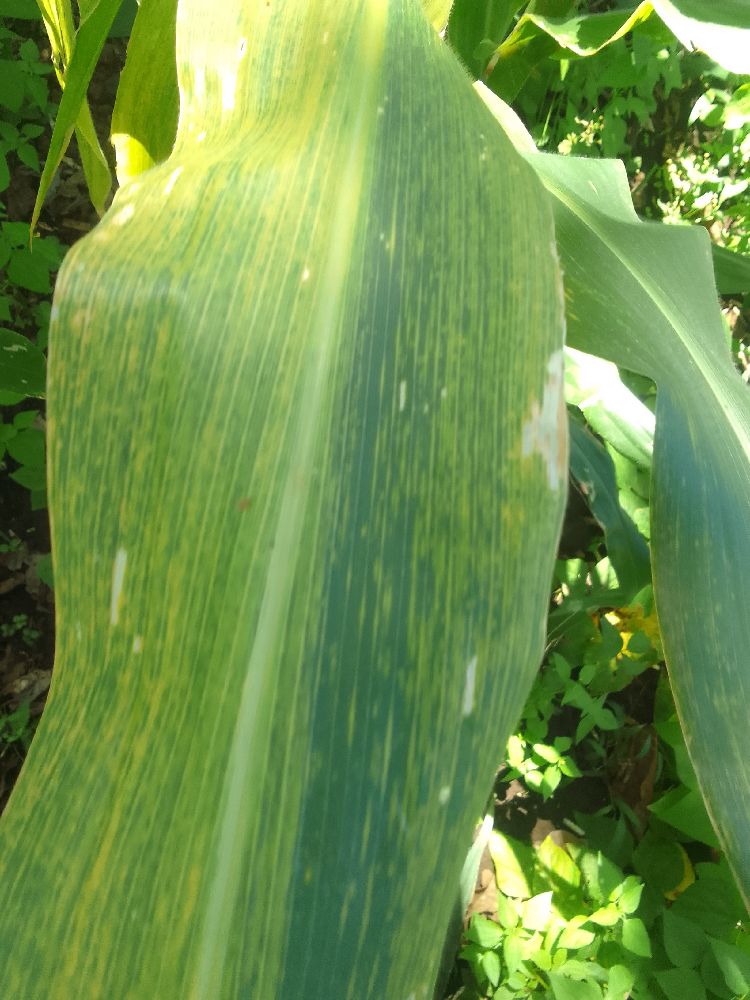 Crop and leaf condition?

maize, maize lethal necrosis
